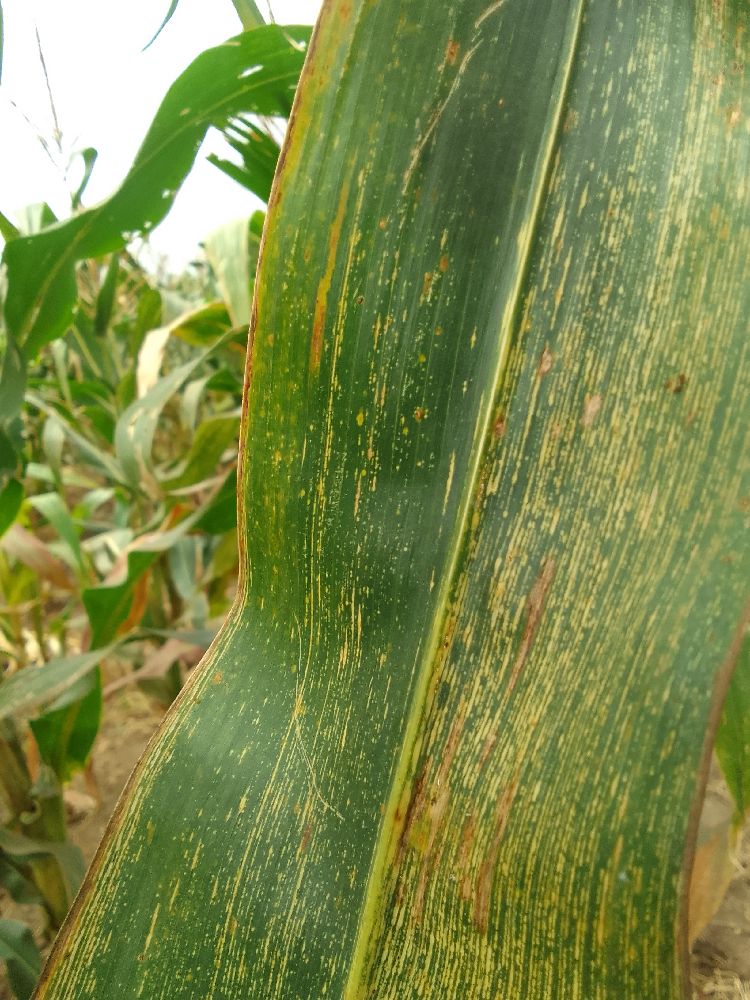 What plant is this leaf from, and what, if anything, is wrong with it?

maize, maize streak virus
